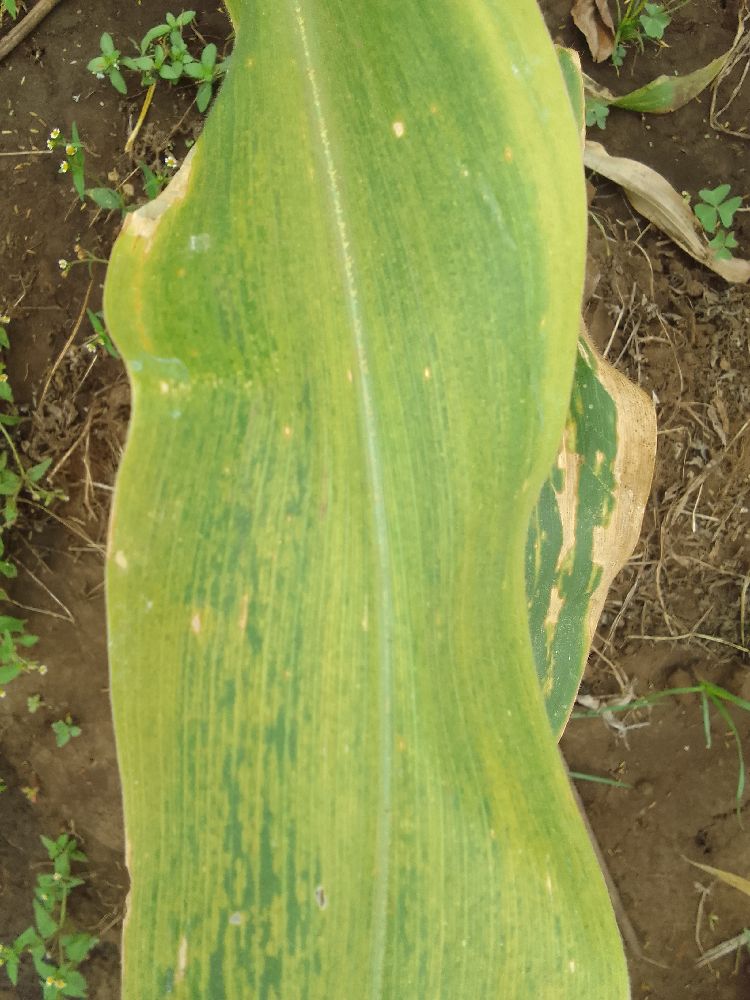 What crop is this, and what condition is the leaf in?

maize, maize lethal necrosis
